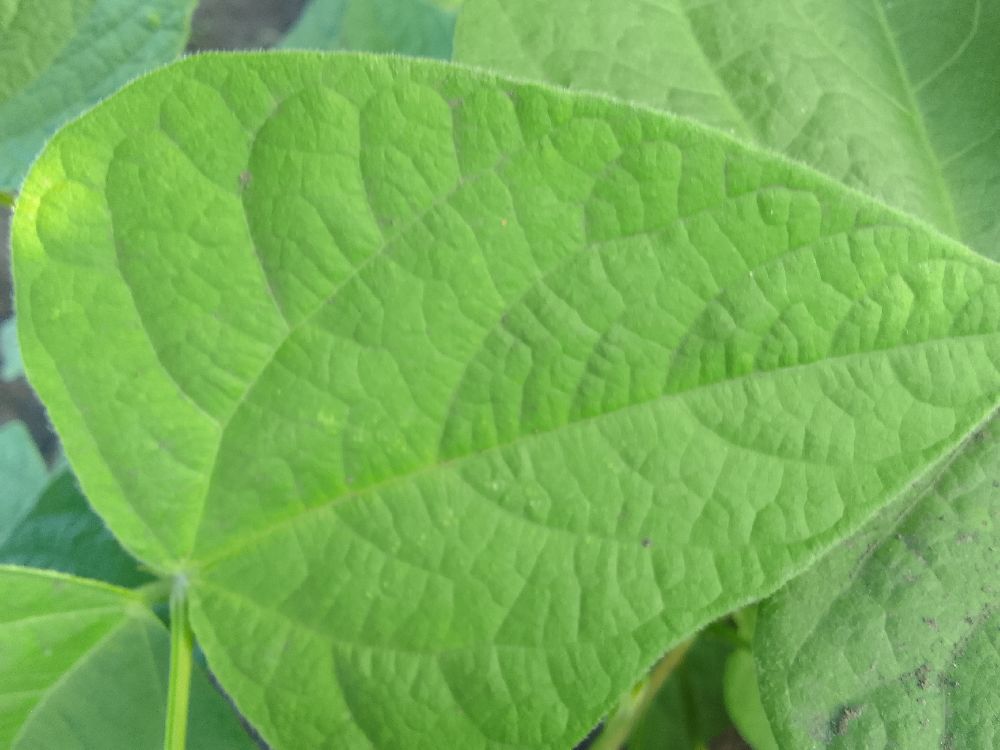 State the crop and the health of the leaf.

common bean, healthy
